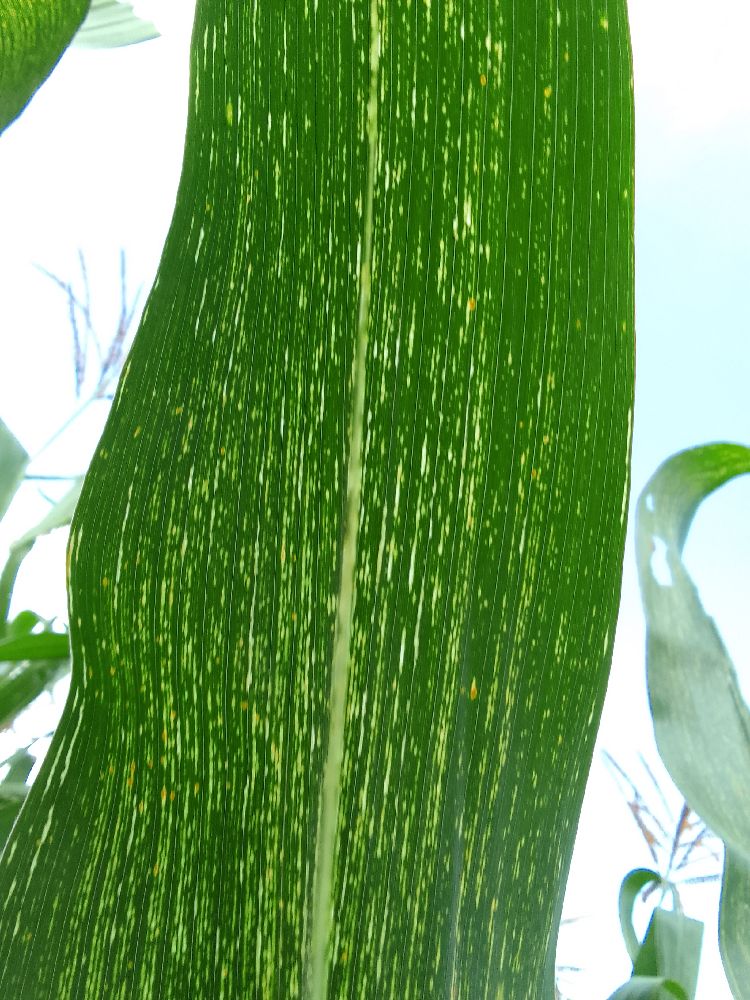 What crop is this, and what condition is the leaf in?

maize, maize streak virus
